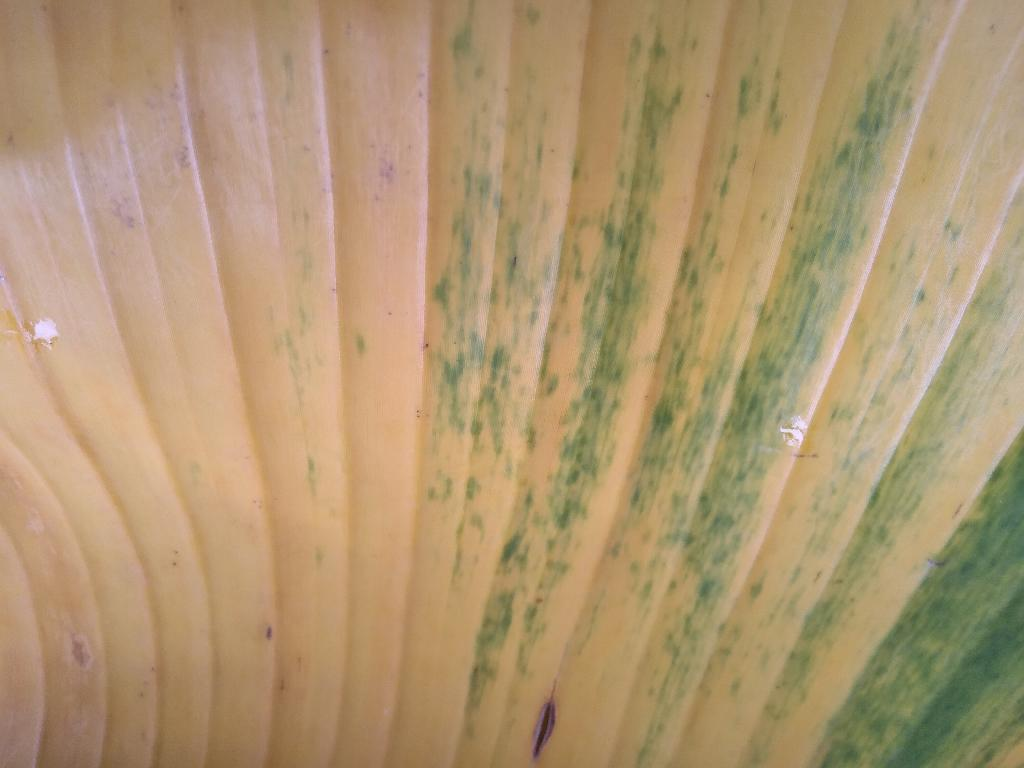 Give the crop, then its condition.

banana, fusarium wilt race 1
